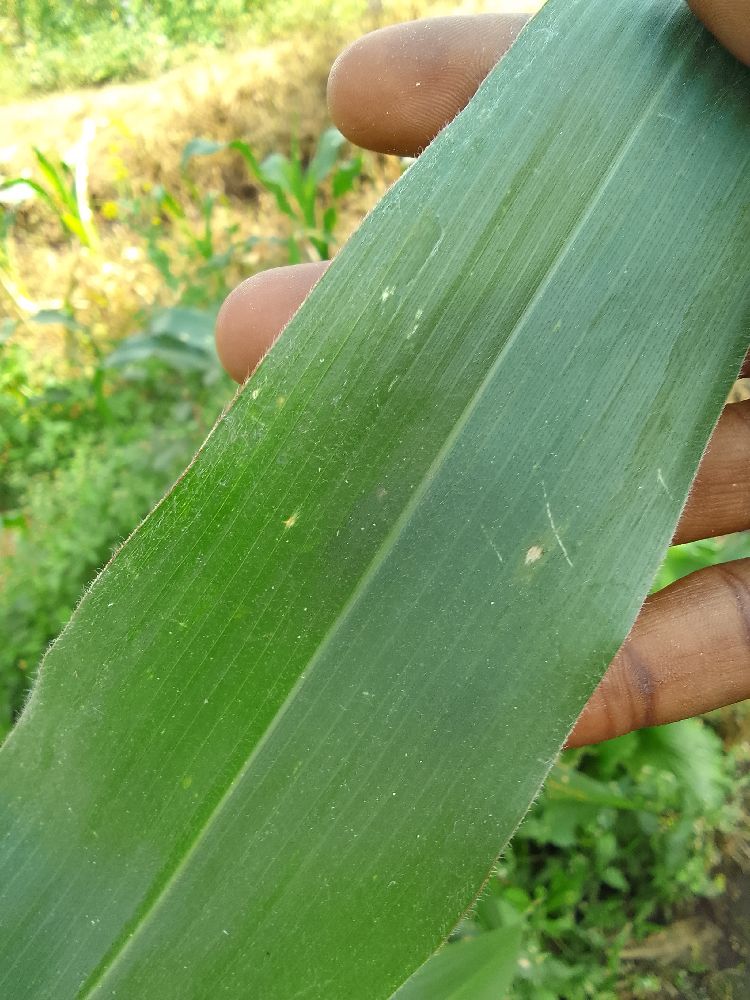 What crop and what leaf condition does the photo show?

maize, healthy
